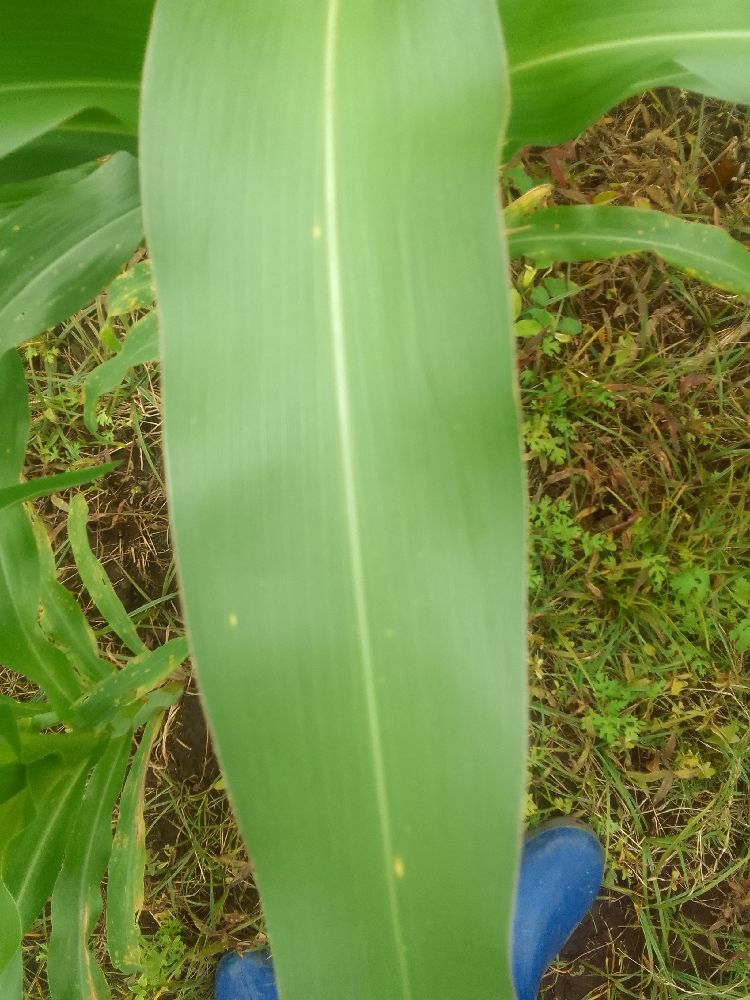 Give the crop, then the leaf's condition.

maize, healthy
